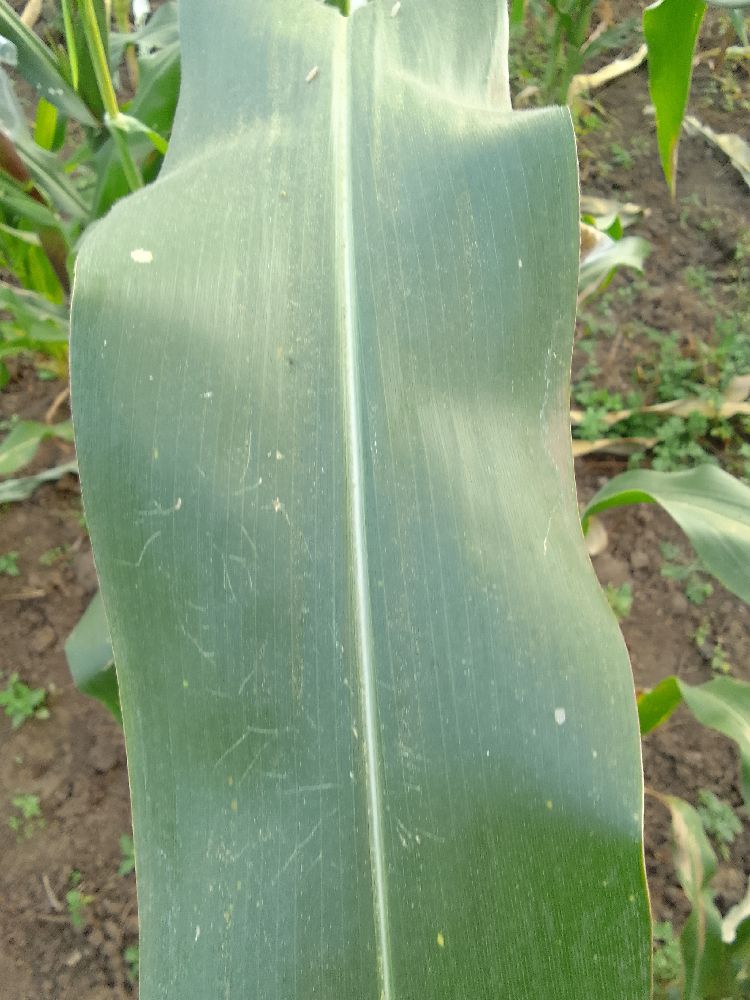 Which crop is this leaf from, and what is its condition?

maize, healthy
